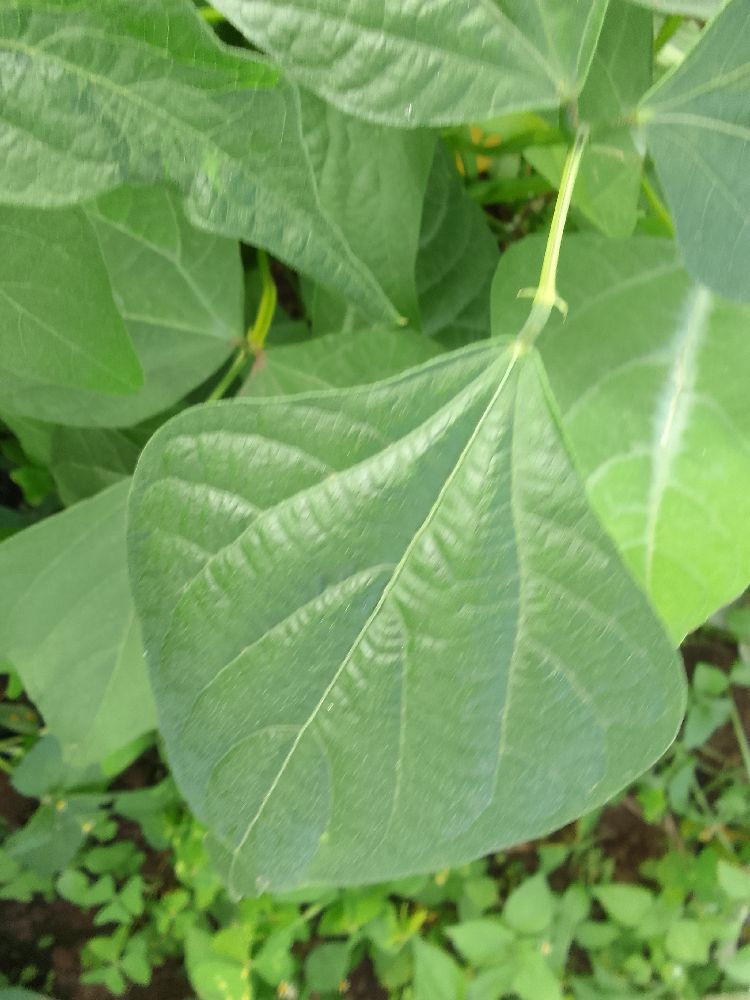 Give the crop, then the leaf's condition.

common bean, healthy
